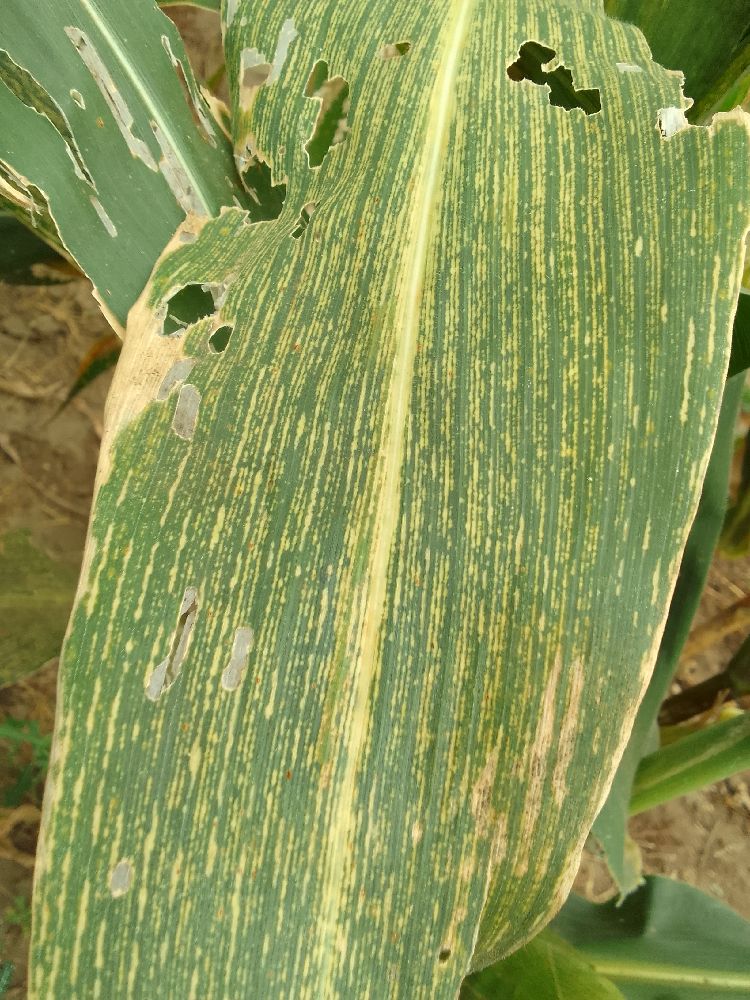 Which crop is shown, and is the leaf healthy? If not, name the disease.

maize, maize streak virus
